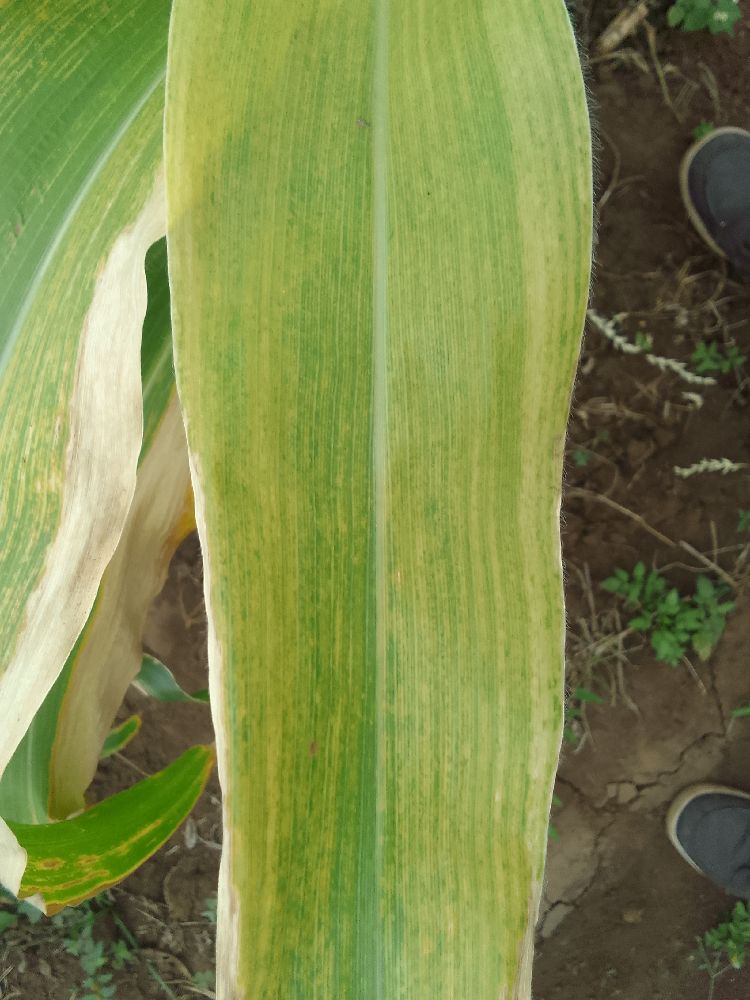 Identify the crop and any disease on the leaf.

maize, maize lethal necrosis
